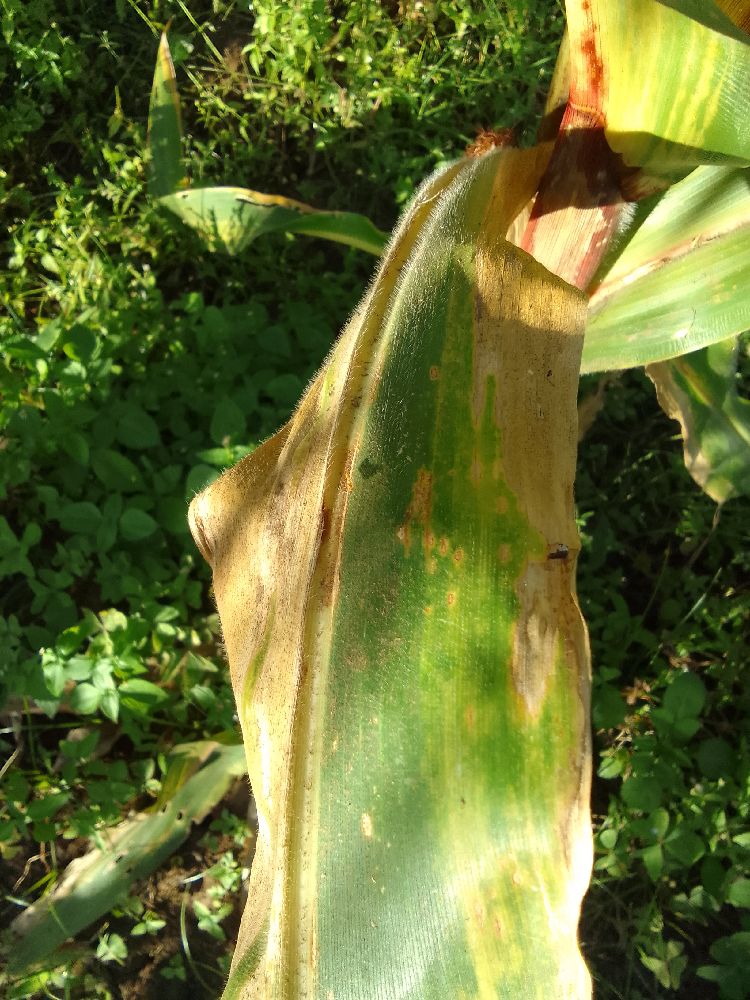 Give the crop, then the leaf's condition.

maize, maize lethal necrosis
